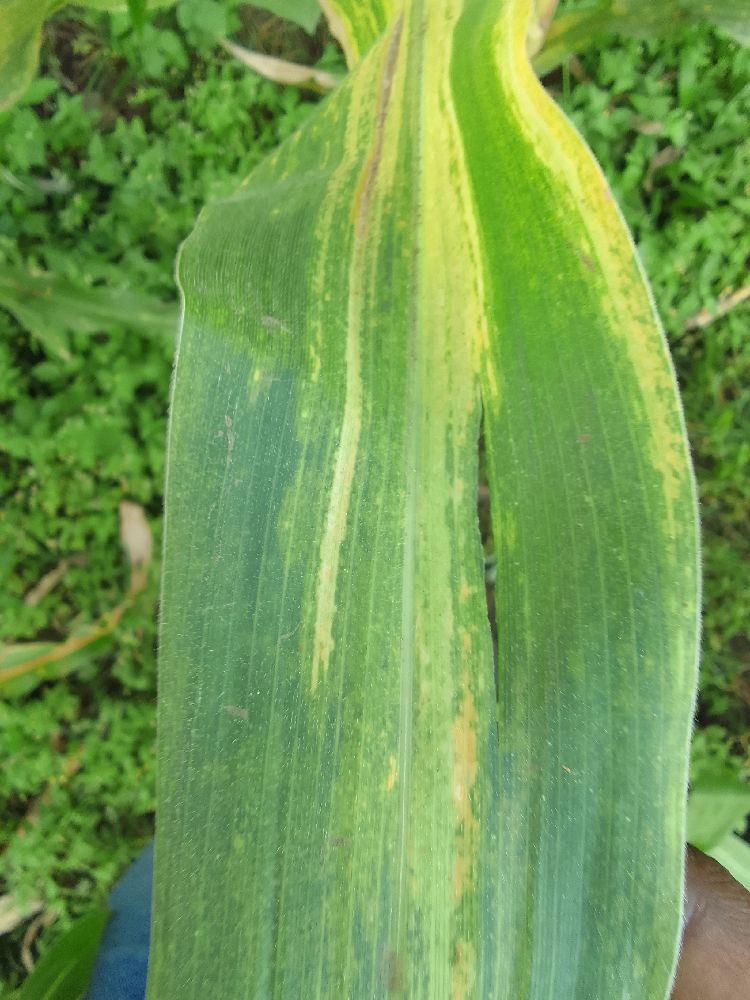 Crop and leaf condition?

maize, maize lethal necrosis
